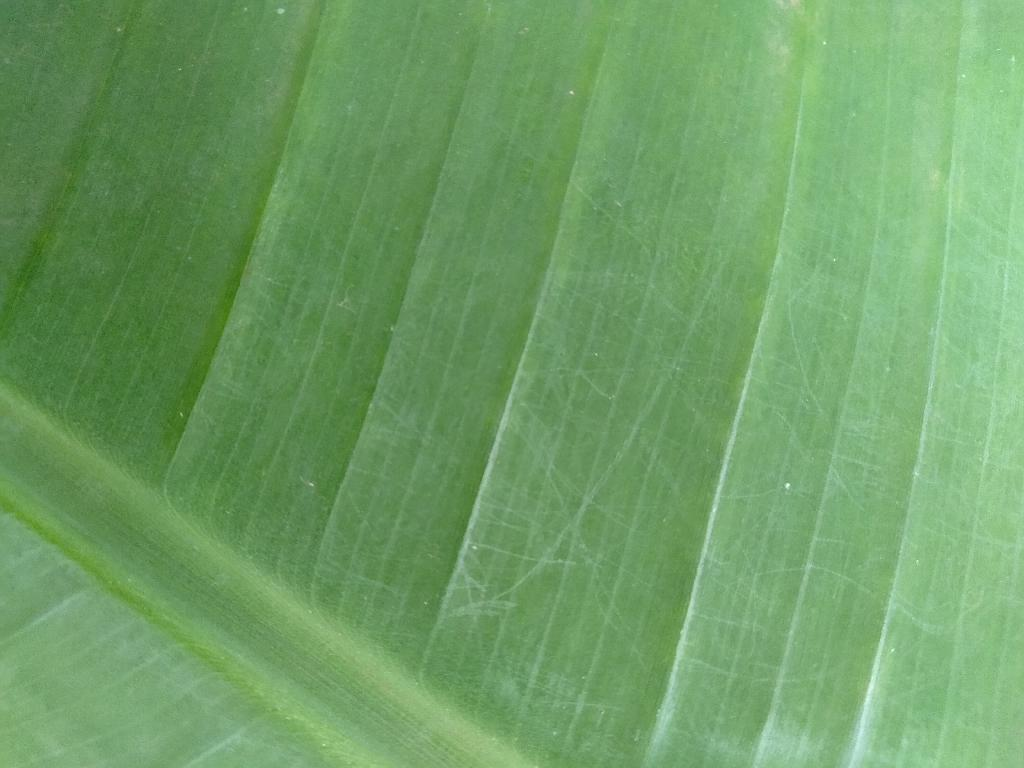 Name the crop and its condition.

banana, healthy
